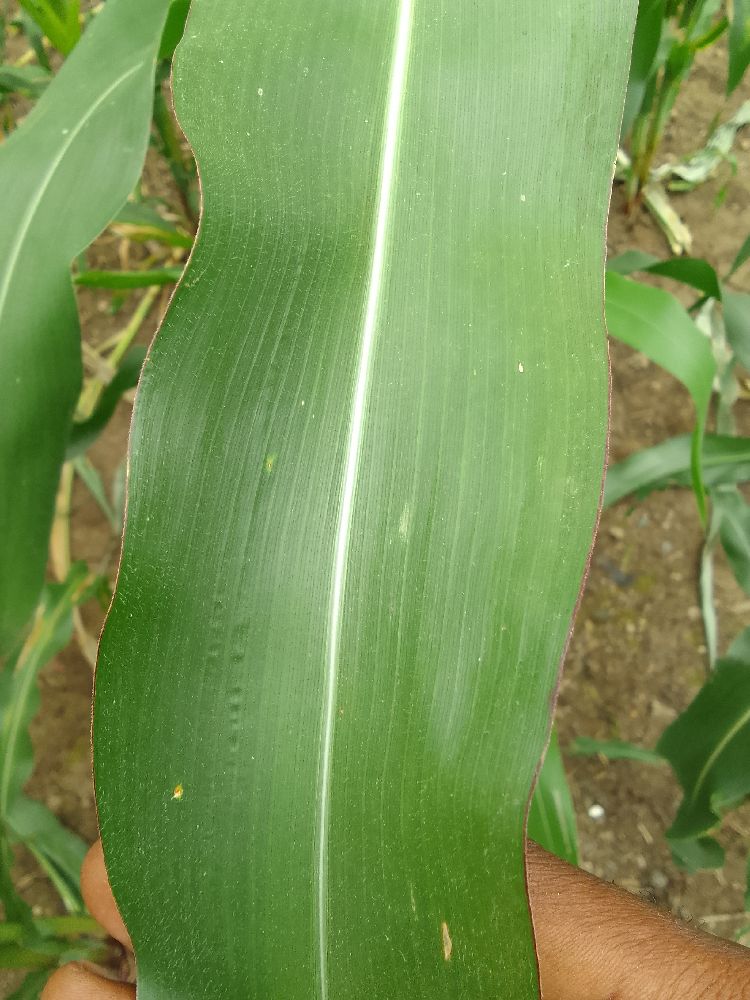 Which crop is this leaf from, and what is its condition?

maize, healthy
